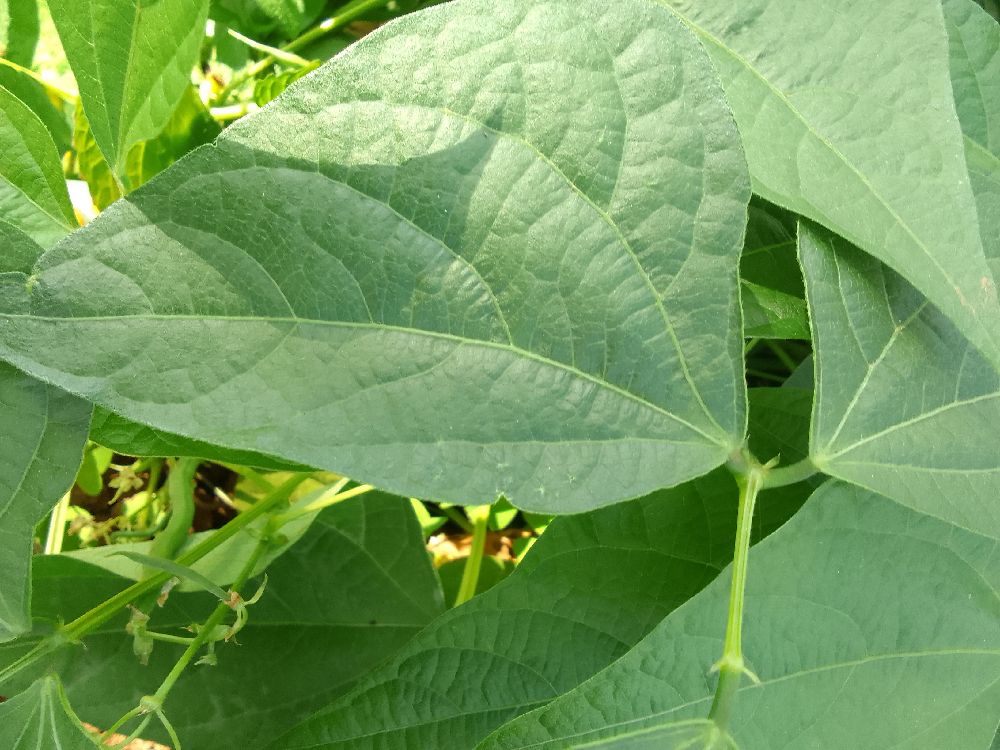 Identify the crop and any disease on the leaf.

common bean, healthy
